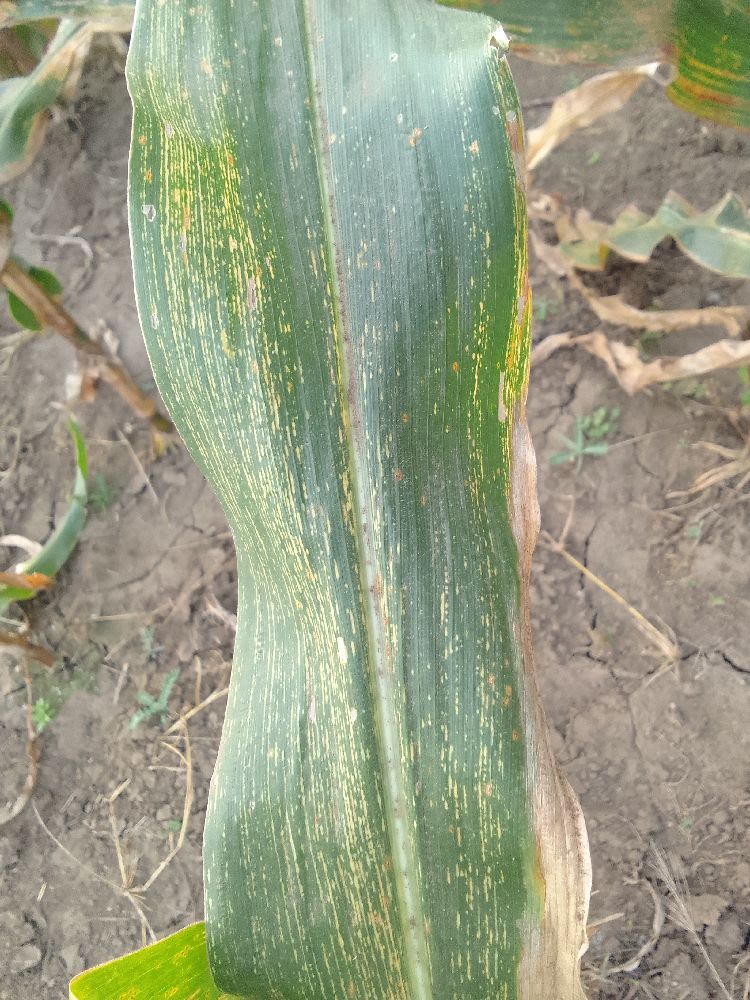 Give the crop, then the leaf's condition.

maize, maize streak virus
